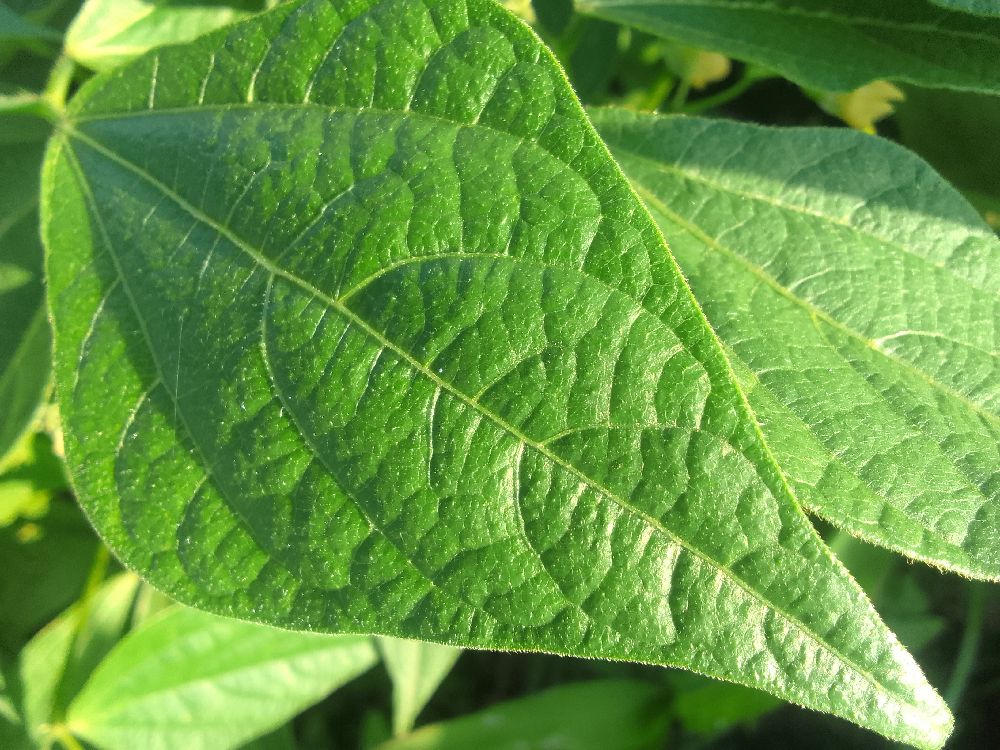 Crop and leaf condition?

common bean, healthy
